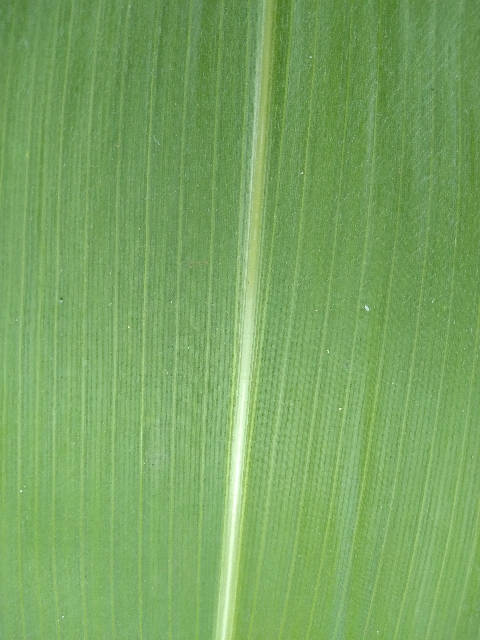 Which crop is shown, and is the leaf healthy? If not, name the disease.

maize, healthy
